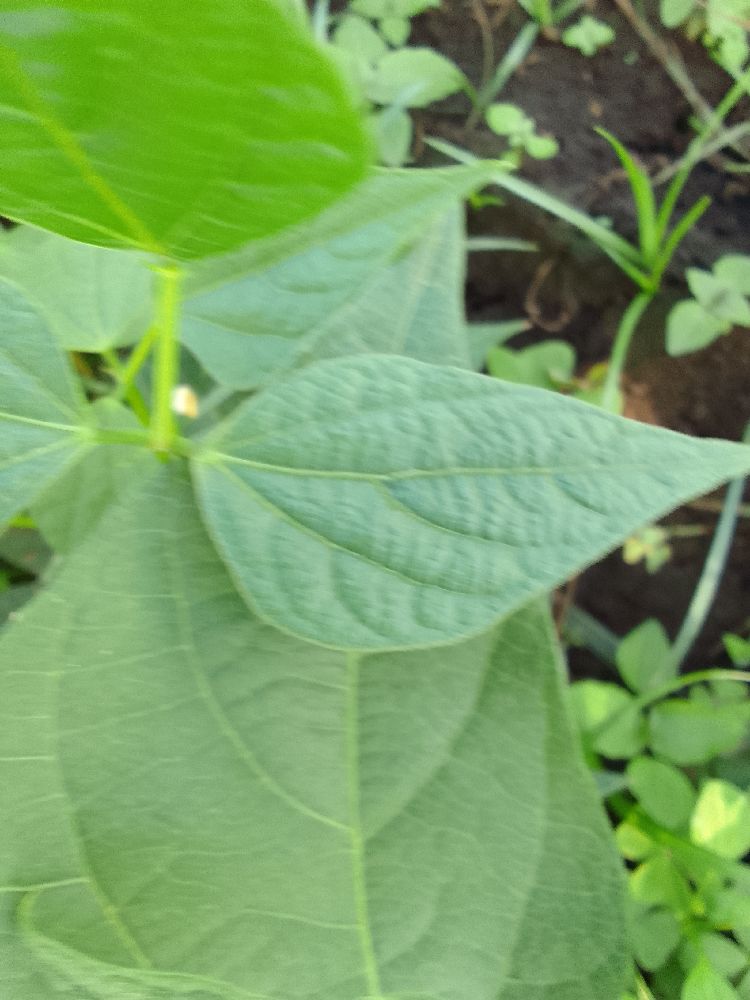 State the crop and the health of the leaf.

common bean, healthy
